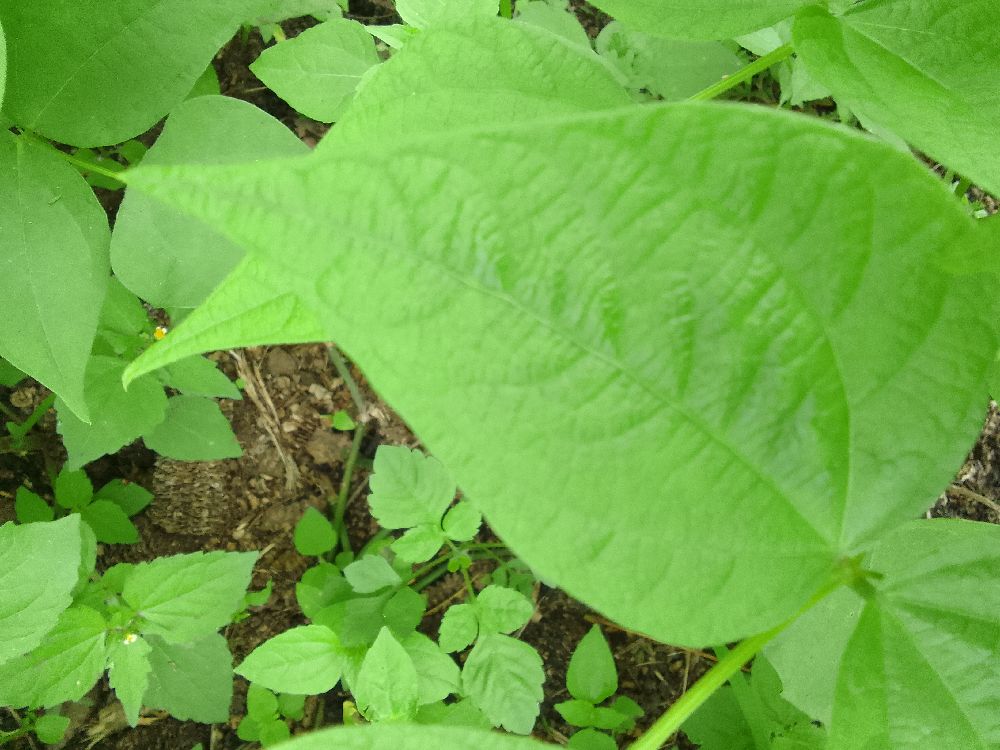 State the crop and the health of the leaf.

common bean, healthy
